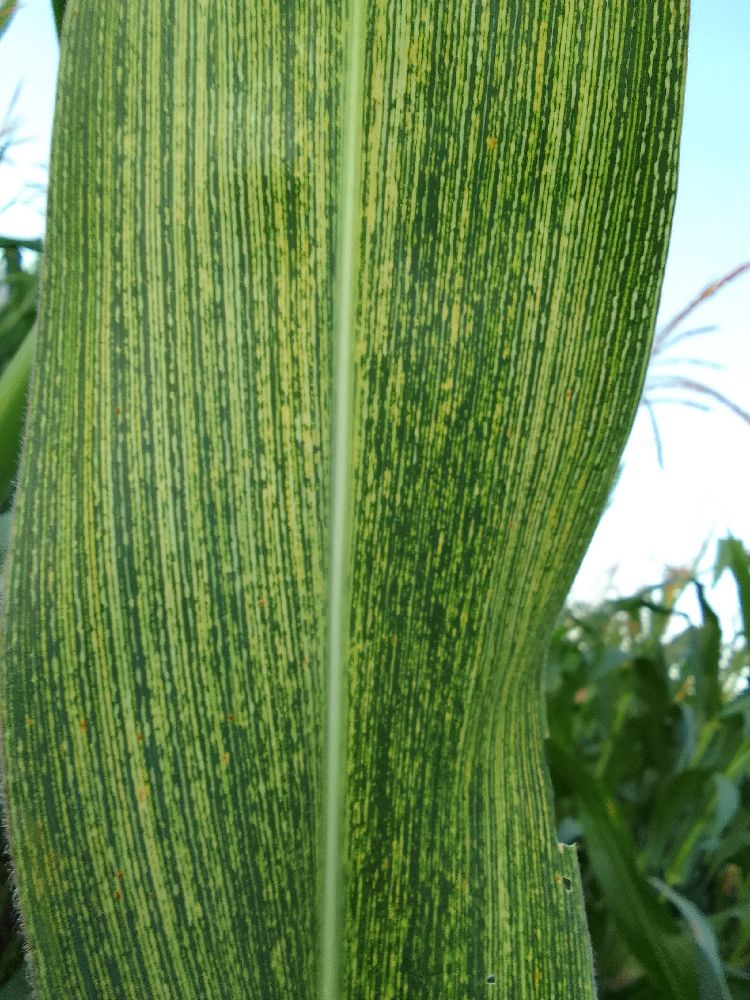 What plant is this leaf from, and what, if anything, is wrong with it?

maize, maize streak virus
